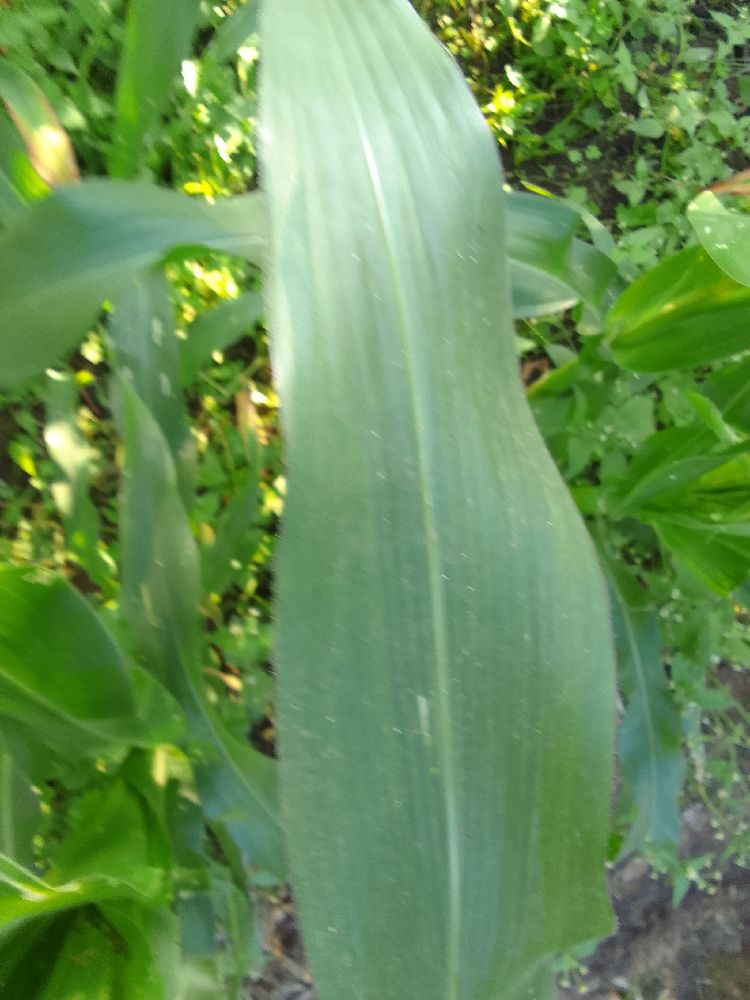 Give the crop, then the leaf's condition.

maize, healthy
